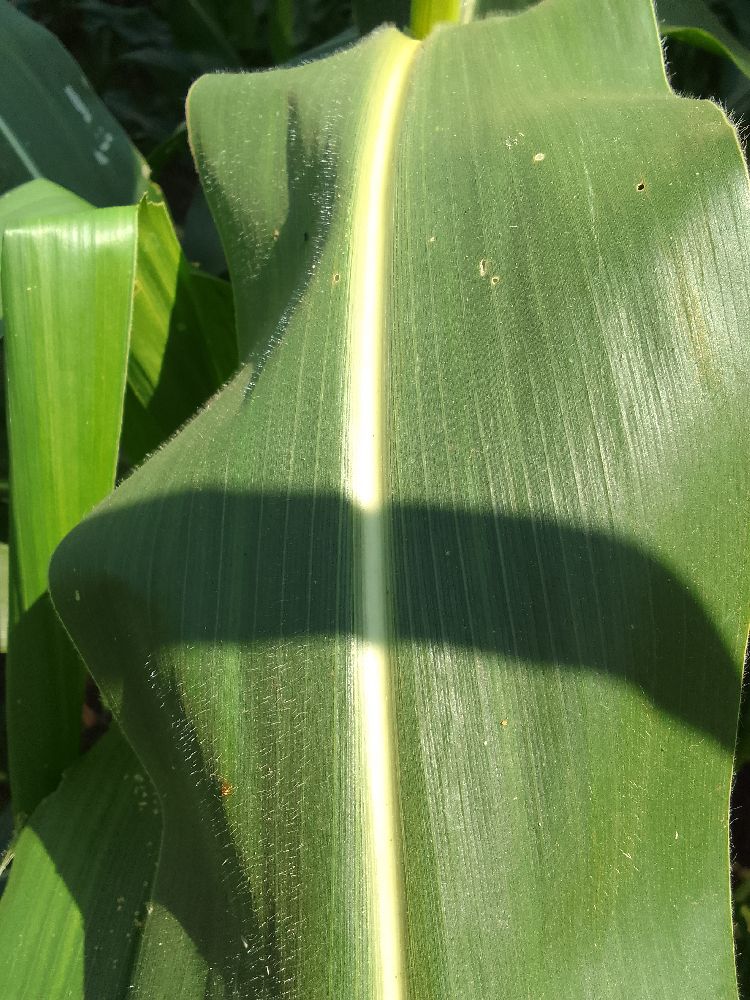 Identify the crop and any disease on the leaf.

maize, healthy
